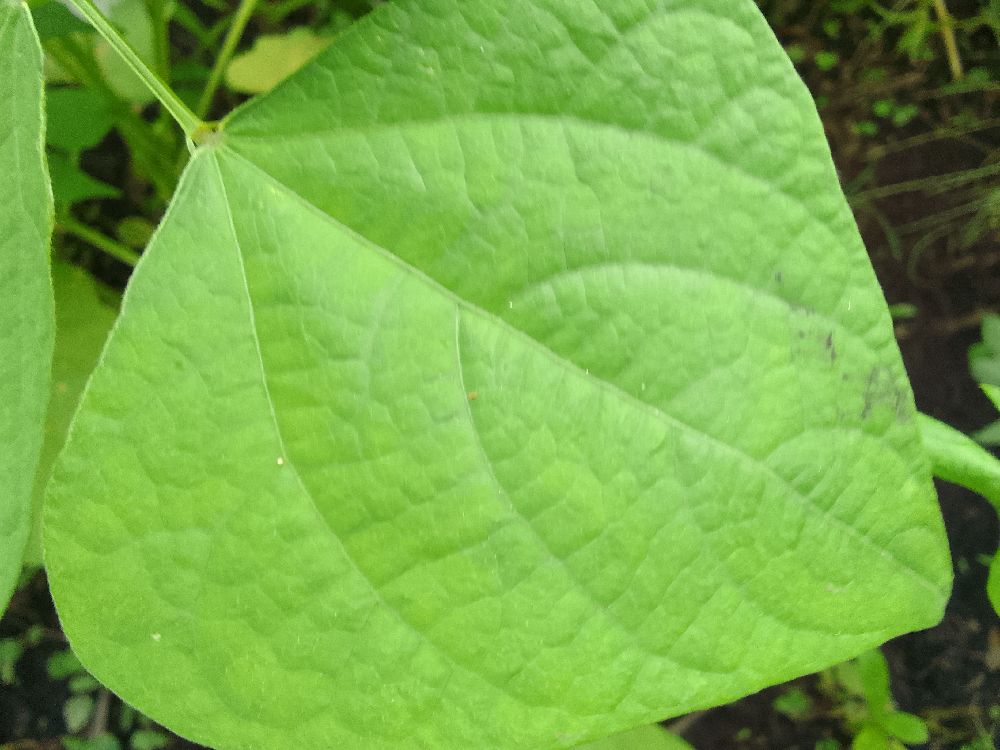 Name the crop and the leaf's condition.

common bean, healthy
